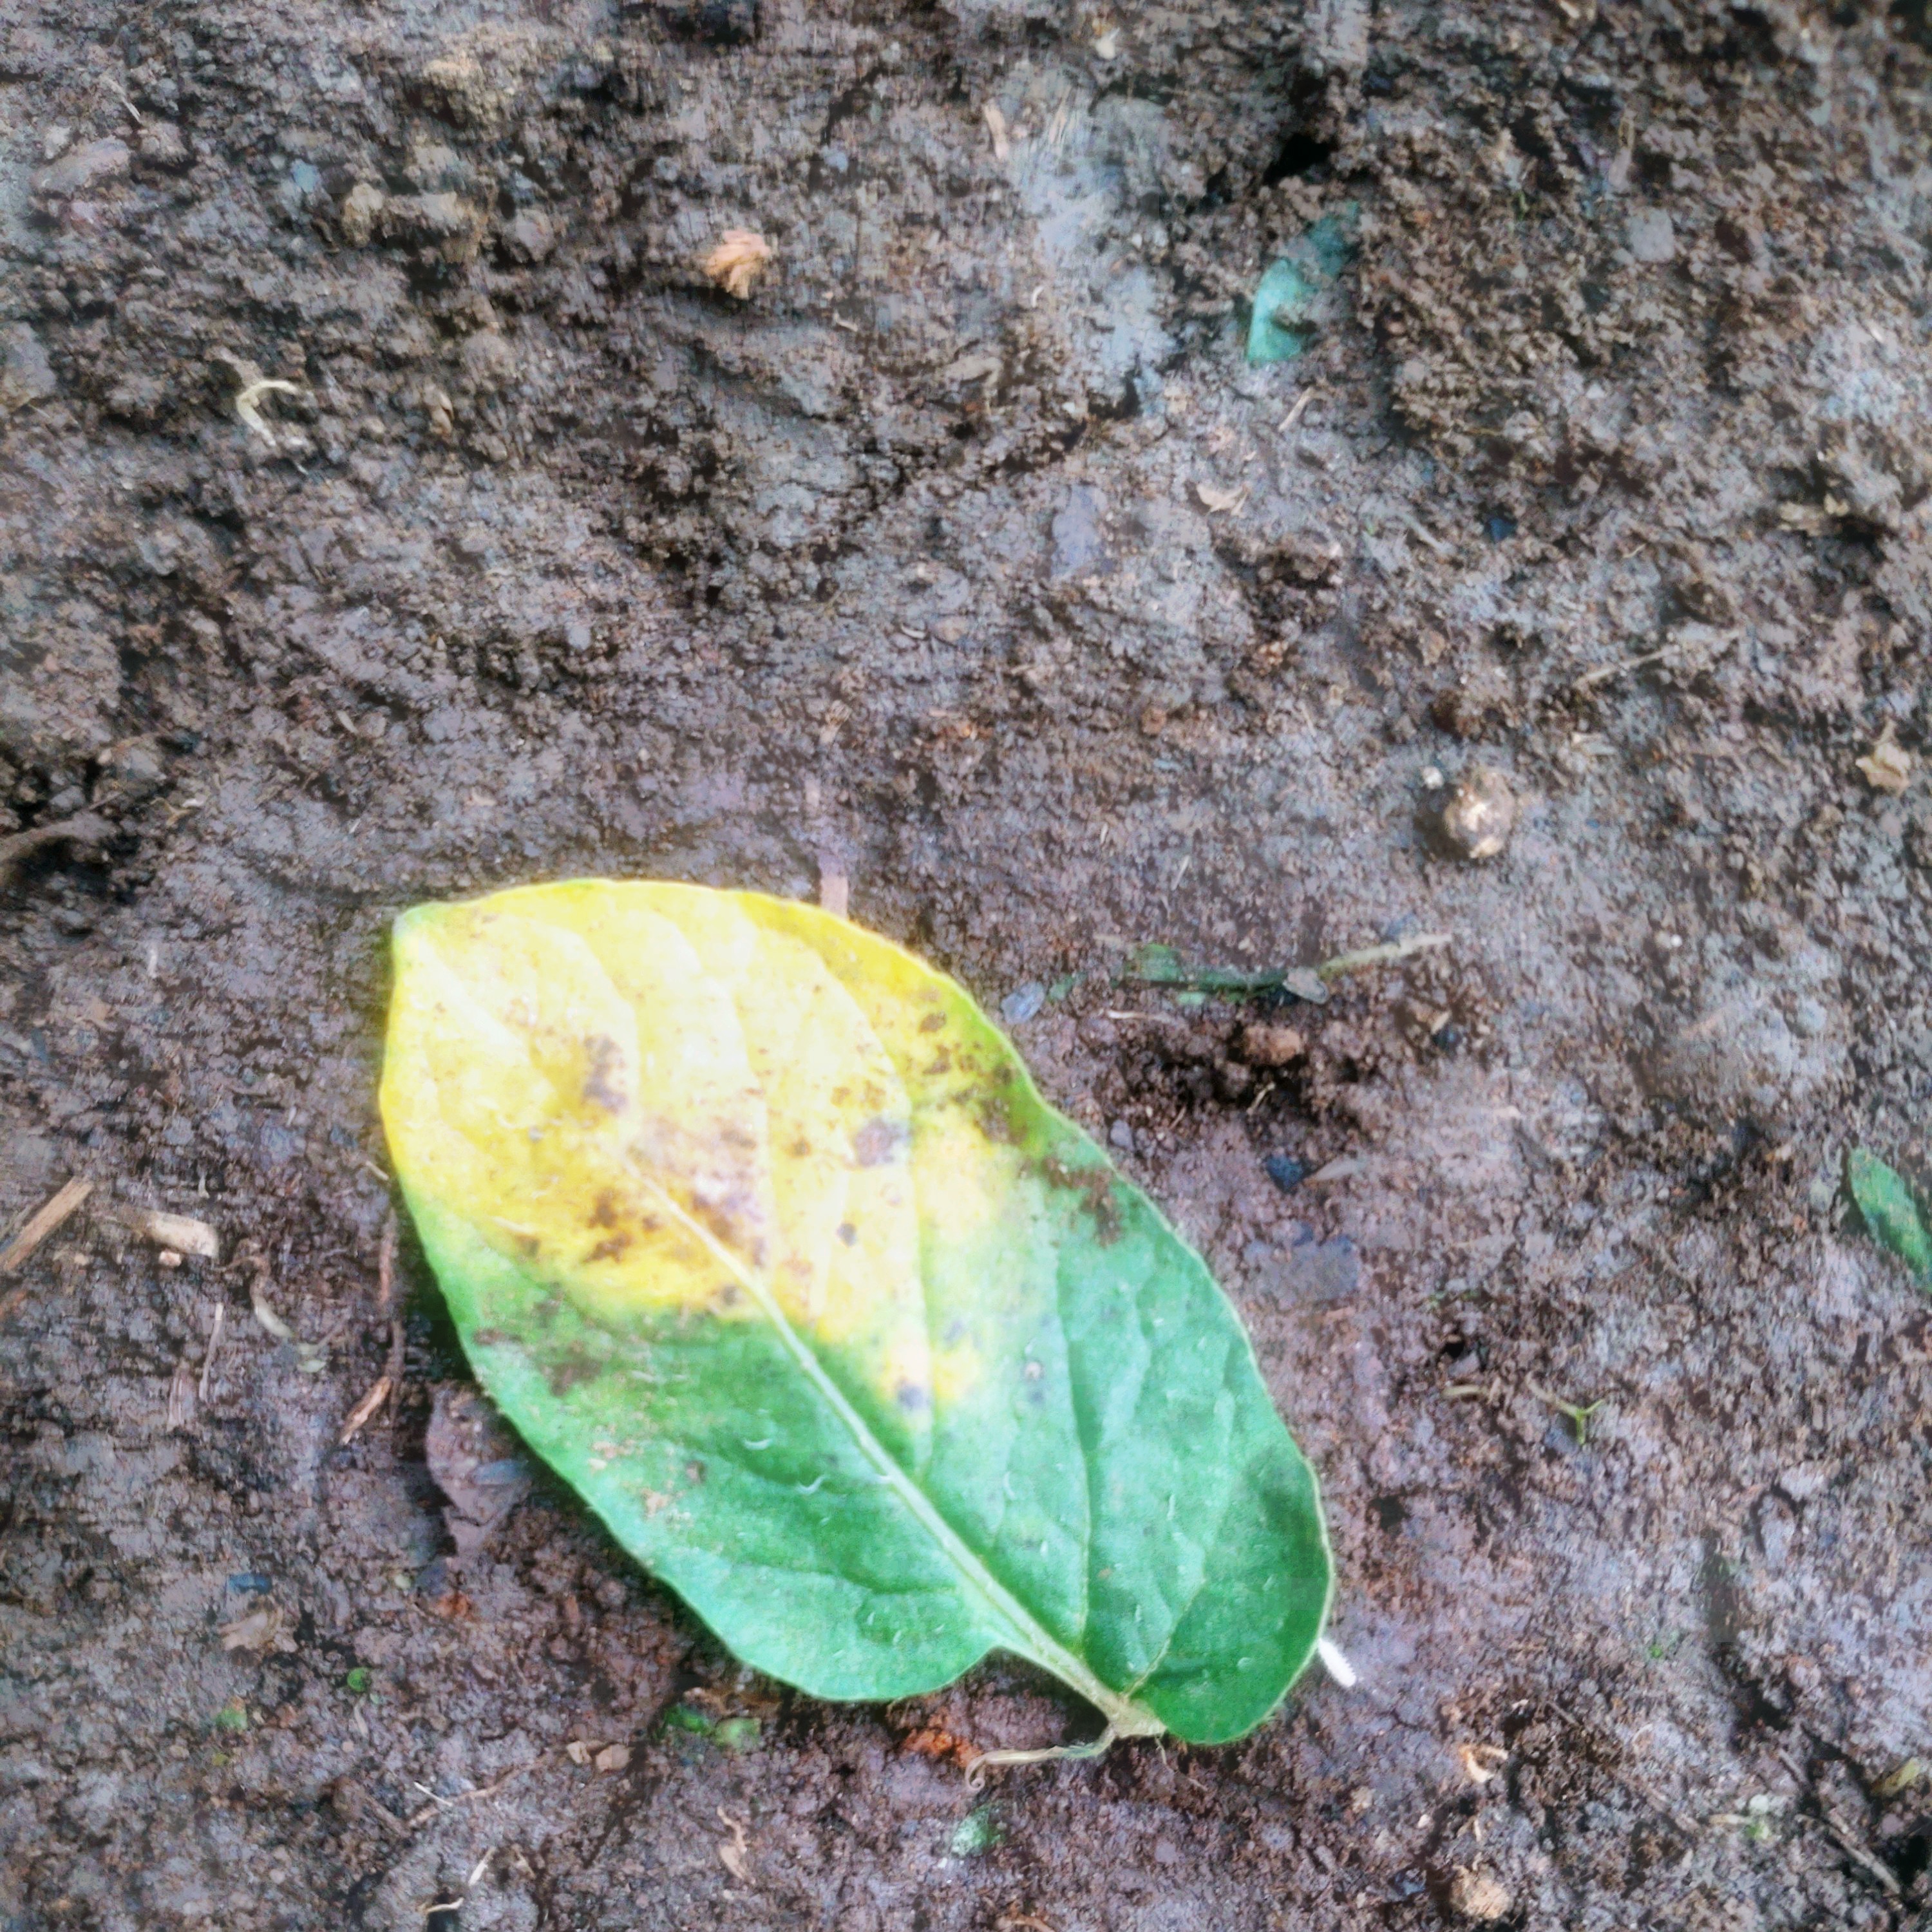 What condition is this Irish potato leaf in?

late blight
